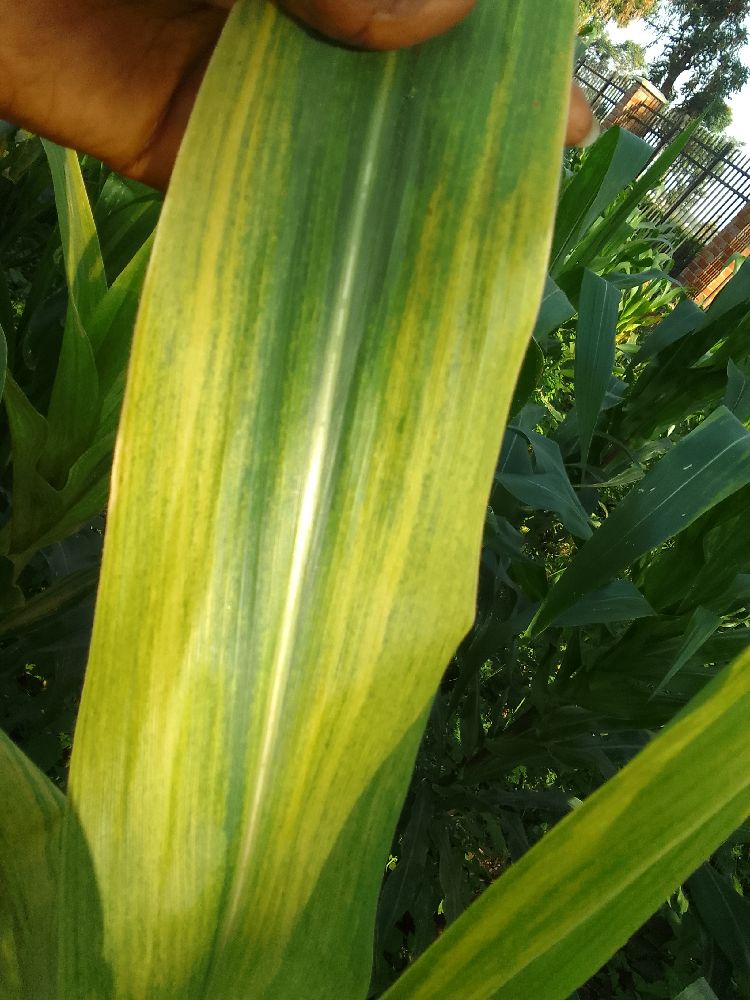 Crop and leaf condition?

maize, maize lethal necrosis
